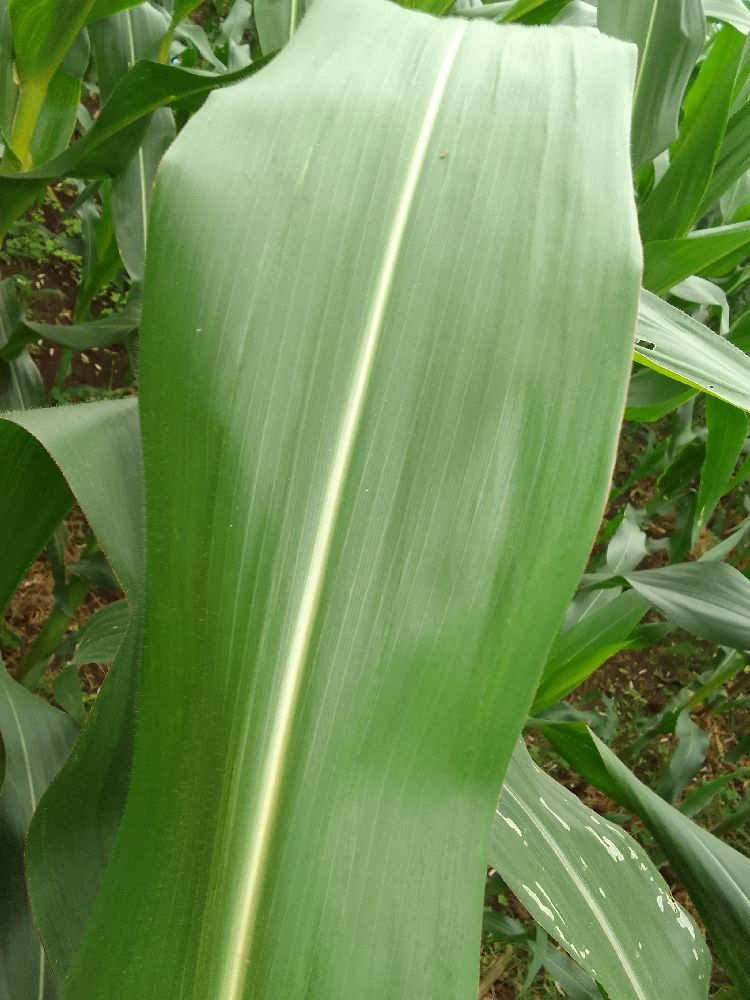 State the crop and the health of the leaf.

maize, healthy
